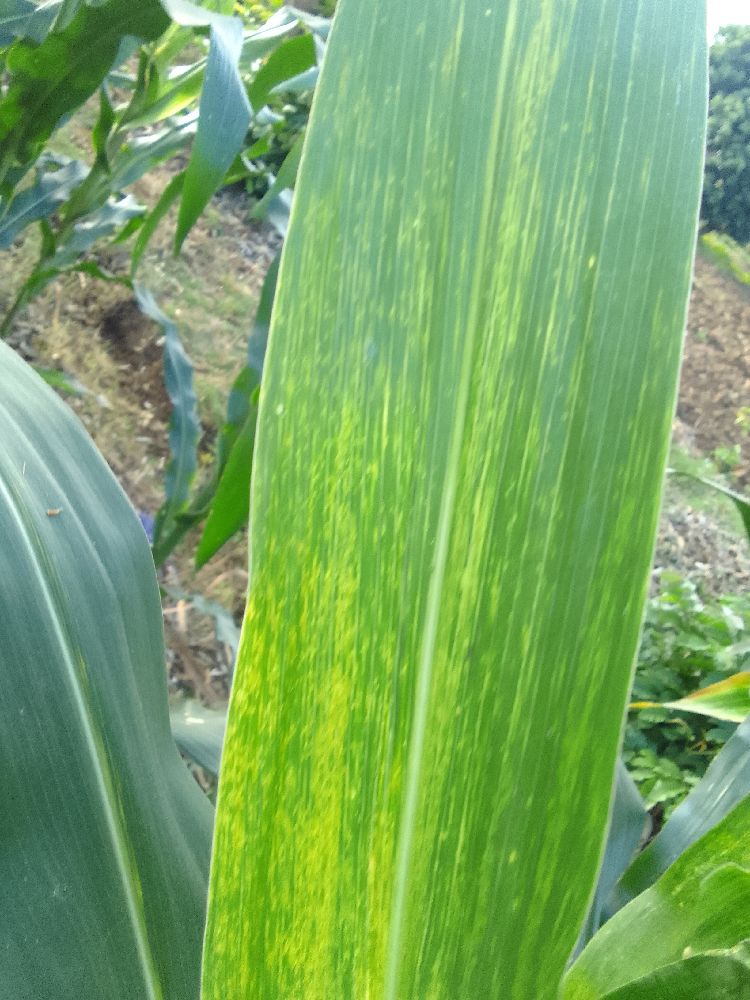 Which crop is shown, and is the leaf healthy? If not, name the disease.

maize, maize lethal necrosis
